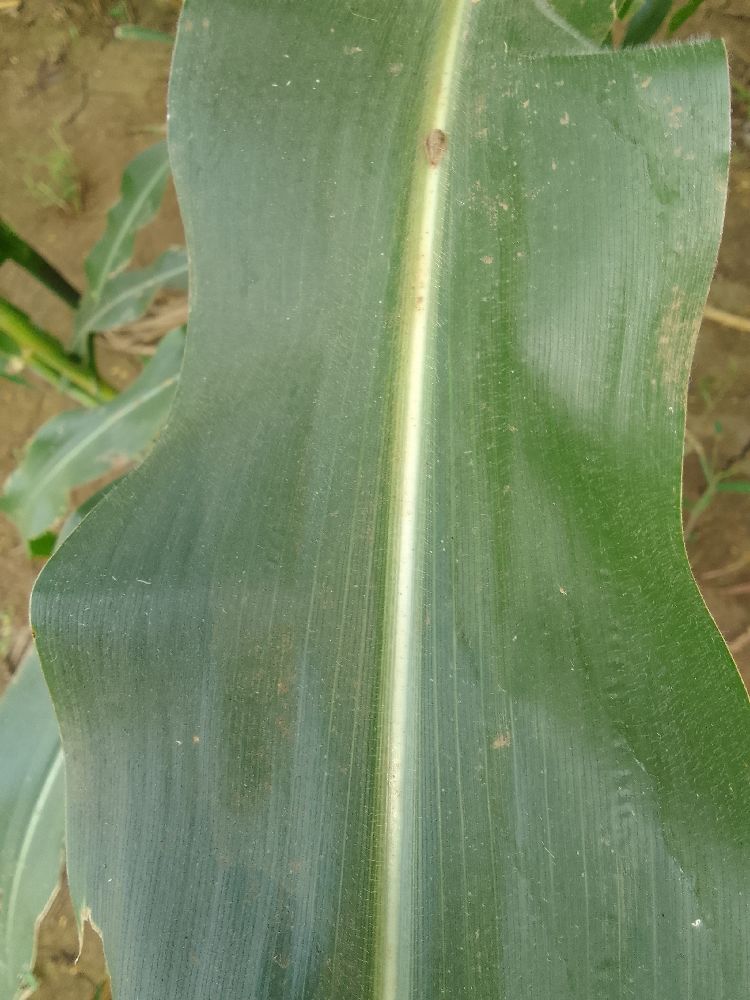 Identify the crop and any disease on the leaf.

maize, healthy
